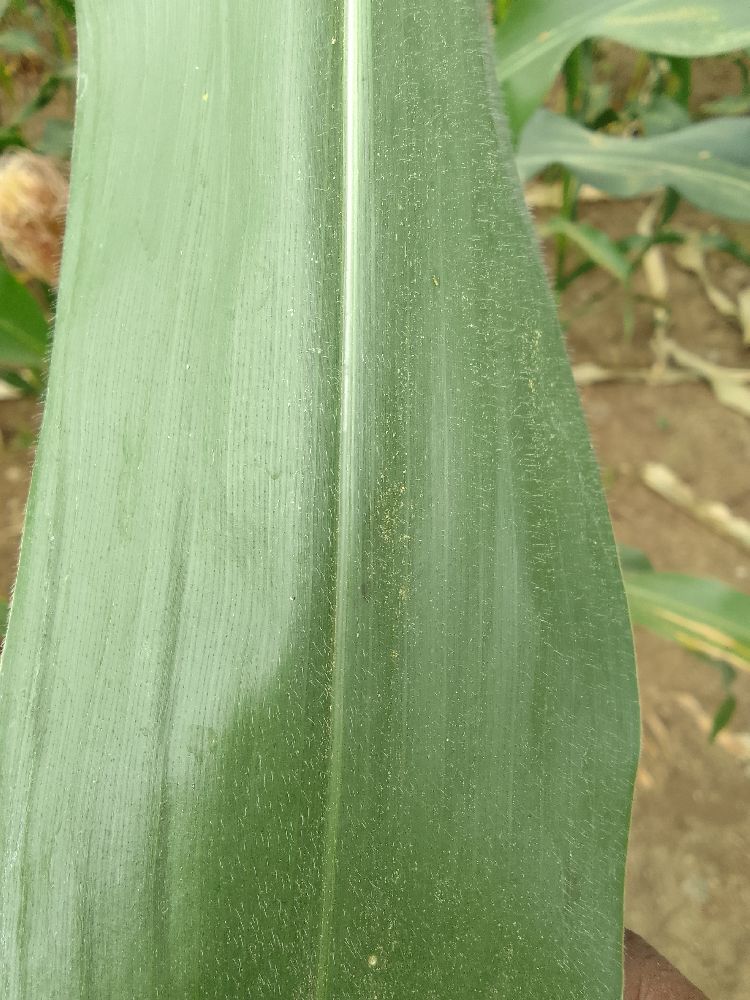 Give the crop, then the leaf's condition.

maize, healthy
